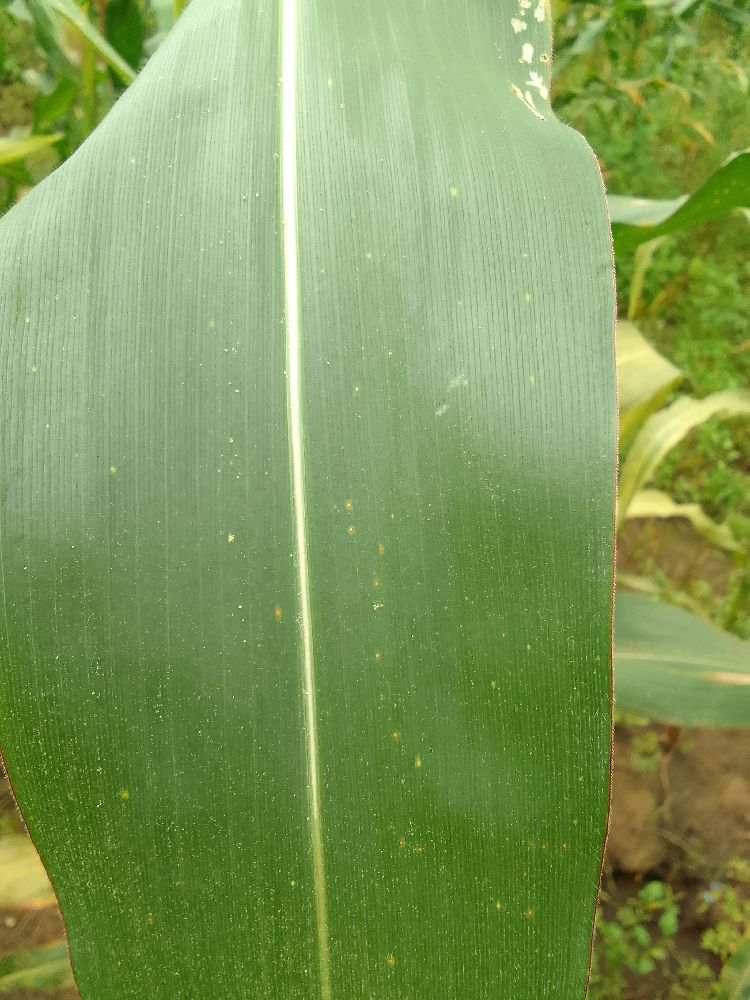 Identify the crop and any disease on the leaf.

maize, healthy
